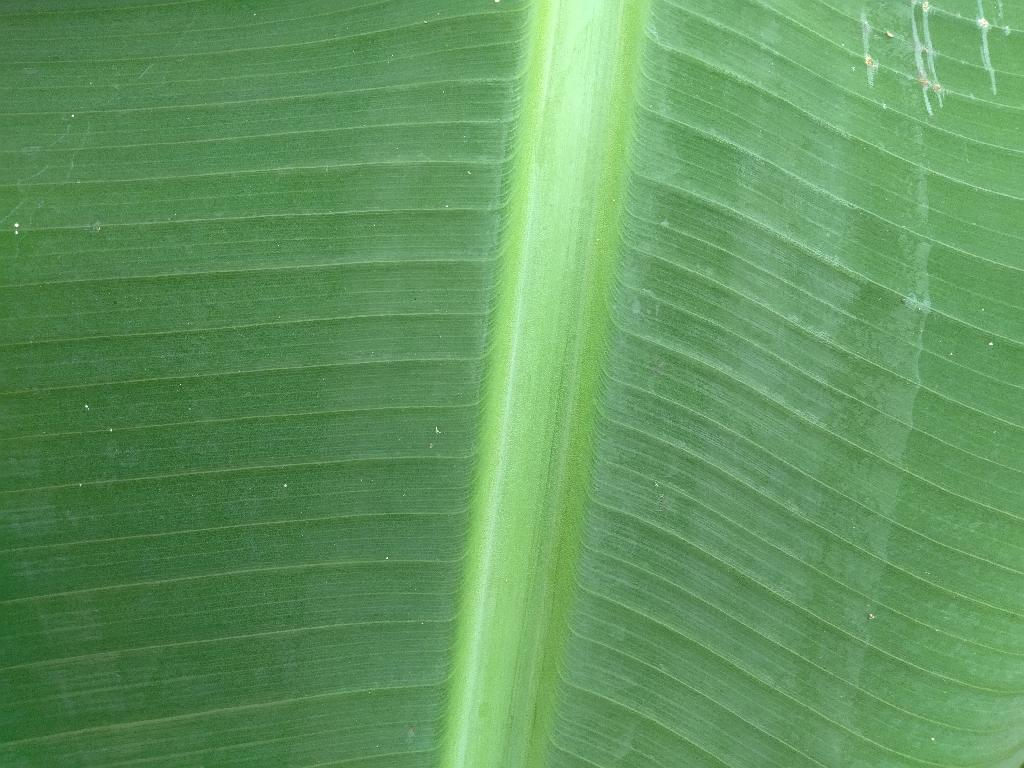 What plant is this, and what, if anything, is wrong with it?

banana, healthy
